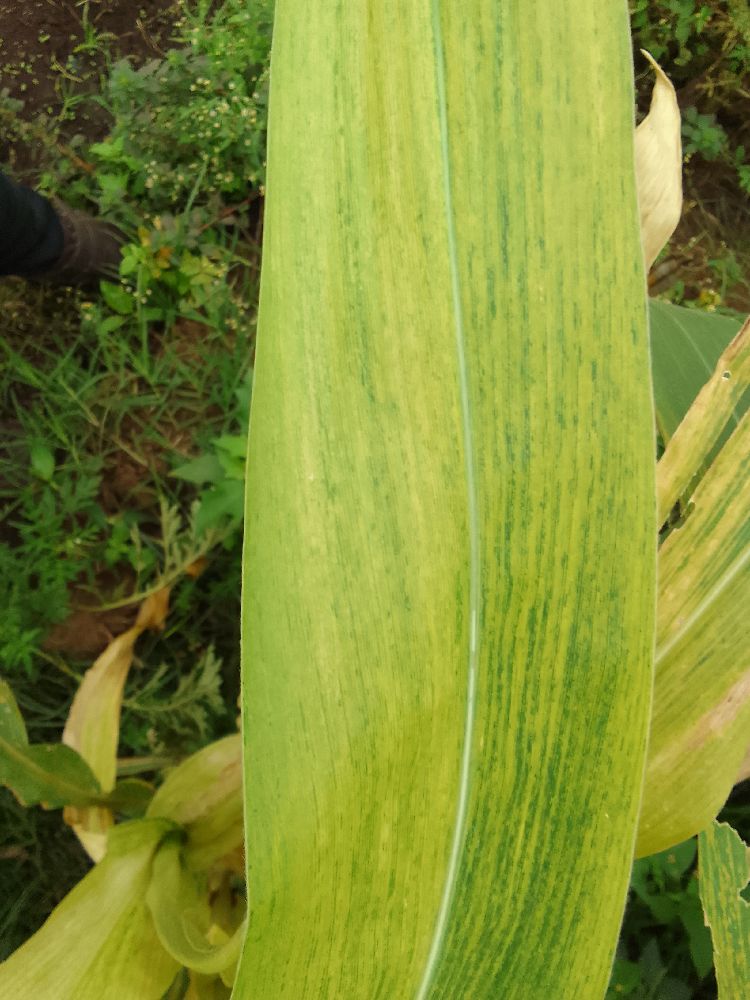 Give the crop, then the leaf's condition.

maize, maize lethal necrosis
